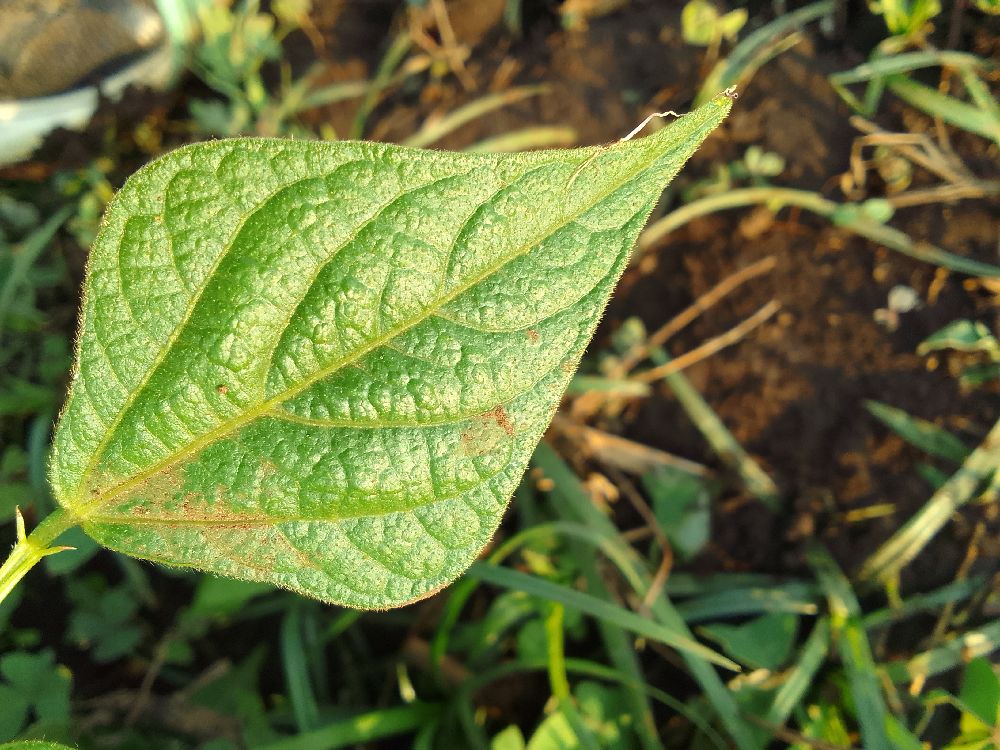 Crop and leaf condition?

common bean, healthy
